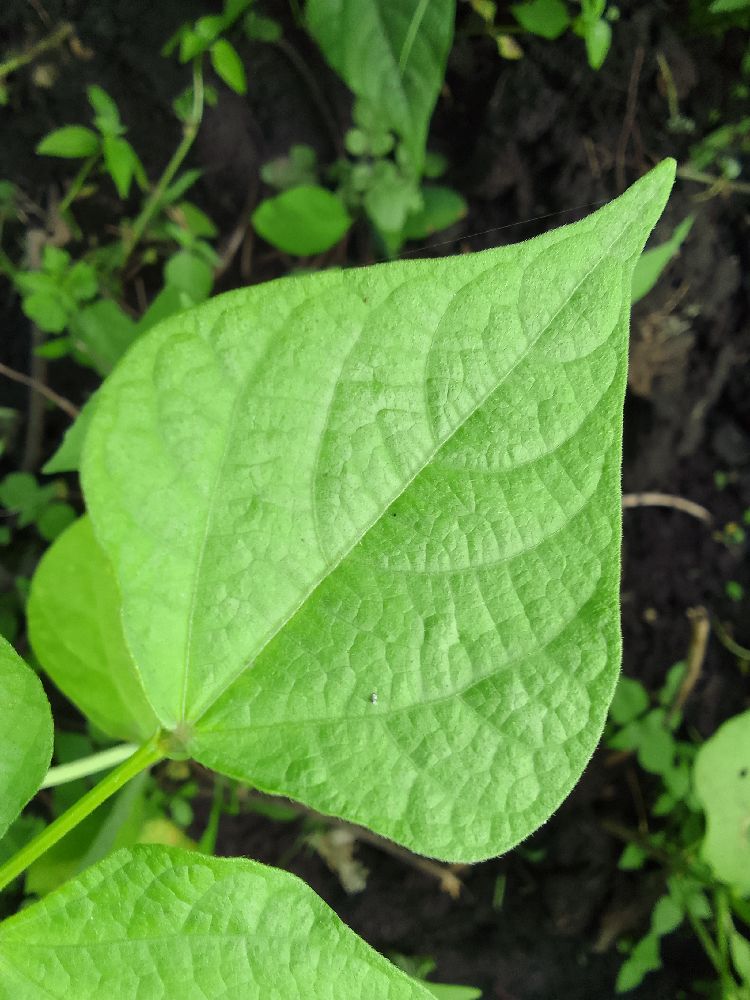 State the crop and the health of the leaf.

common bean, healthy
